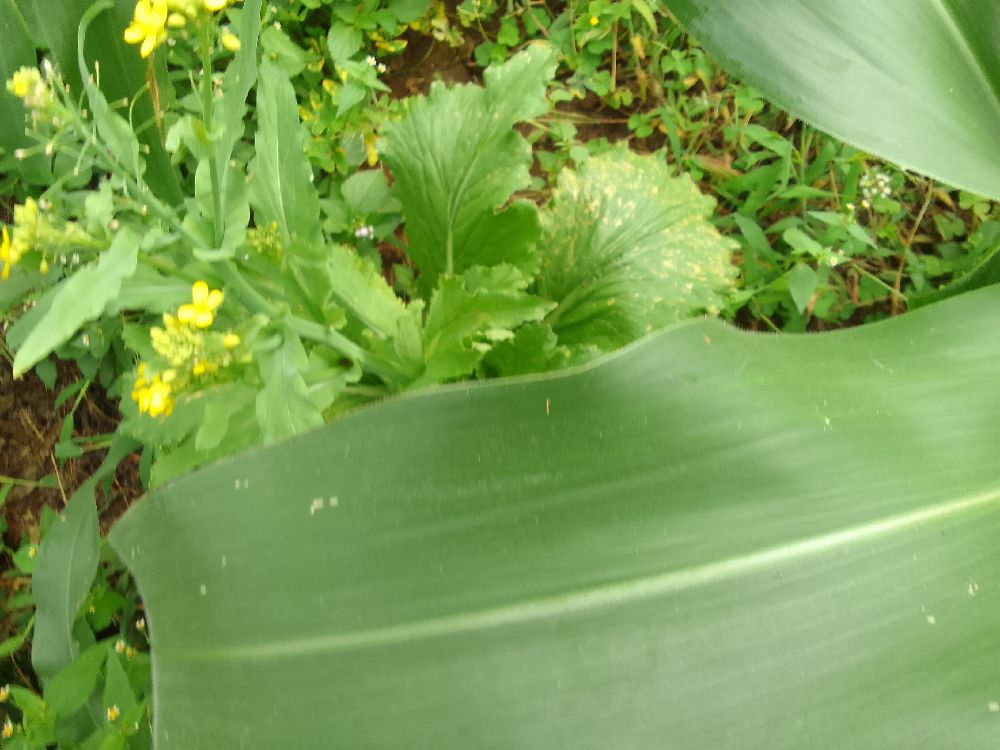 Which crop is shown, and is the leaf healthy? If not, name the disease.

maize, healthy
